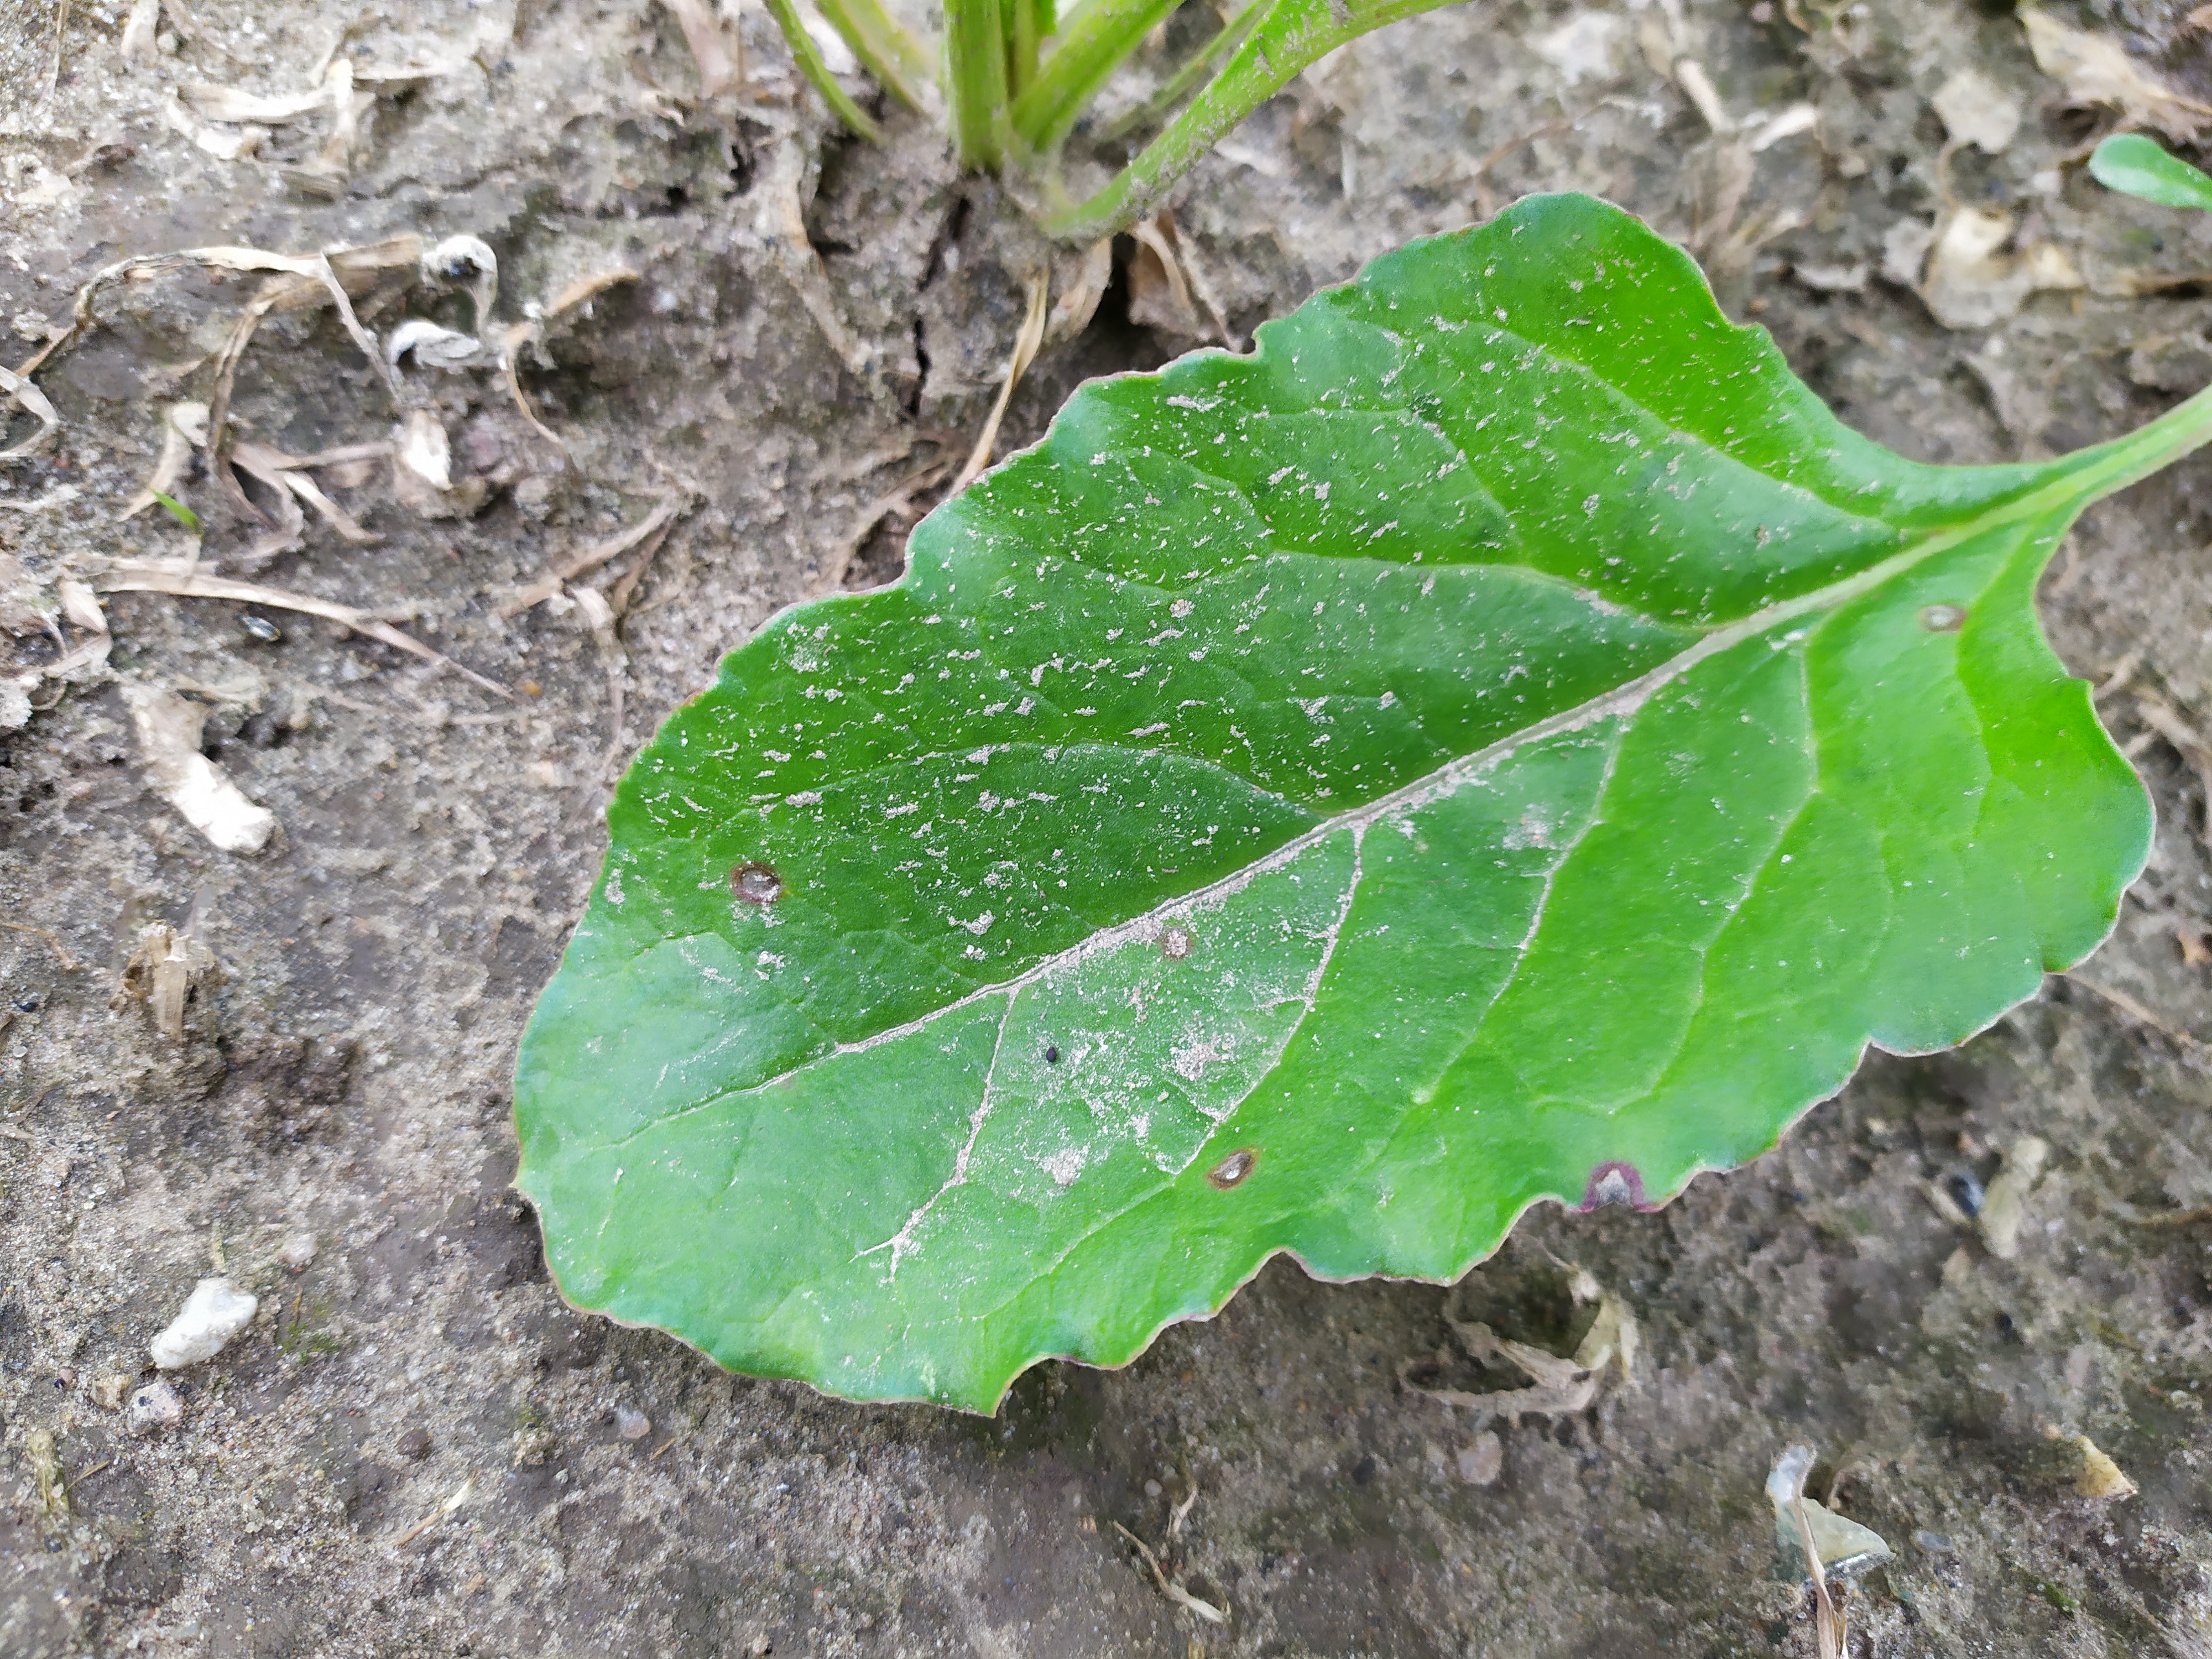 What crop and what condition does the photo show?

beet, cercospora
